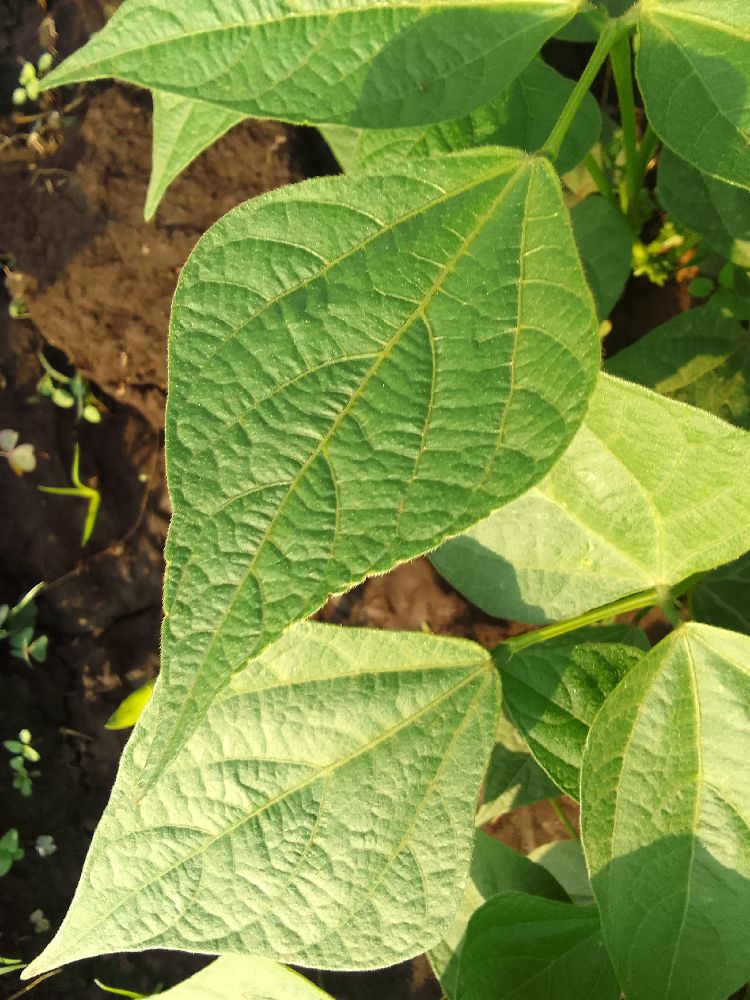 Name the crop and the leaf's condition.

common bean, healthy
